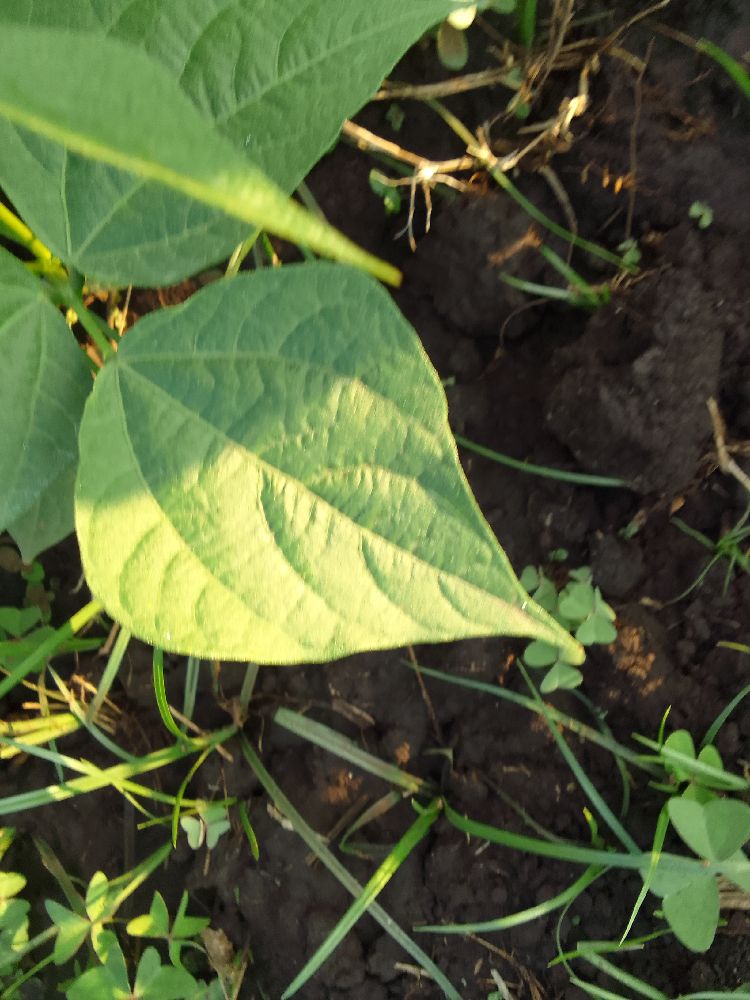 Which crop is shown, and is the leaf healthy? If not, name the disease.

common bean, healthy
